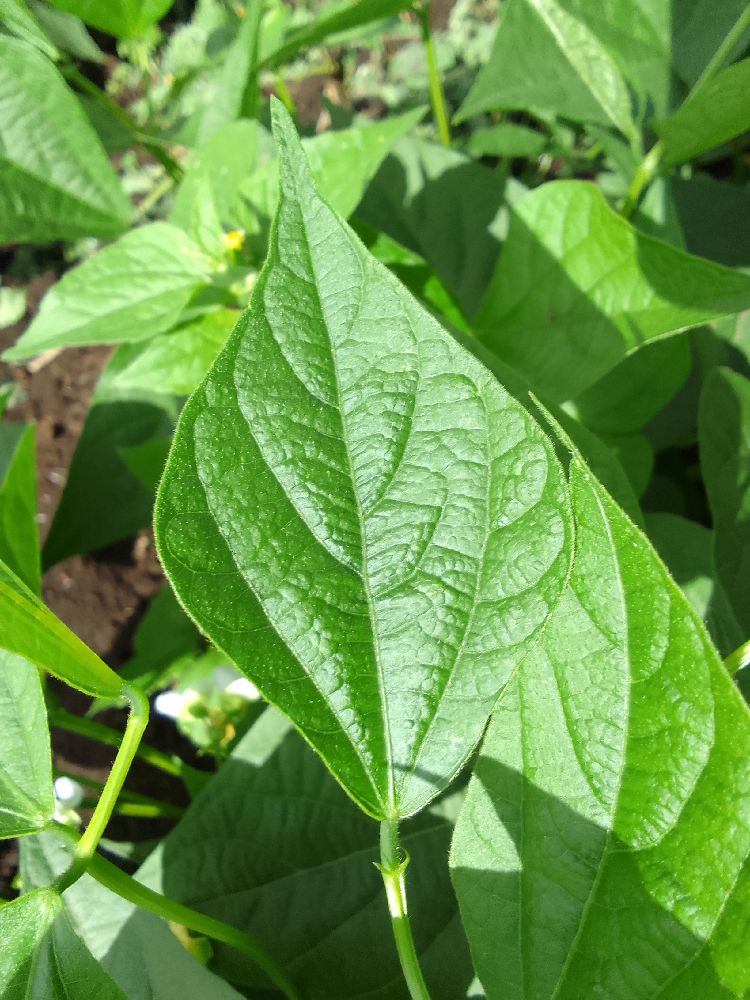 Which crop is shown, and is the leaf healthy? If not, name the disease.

common bean, healthy
